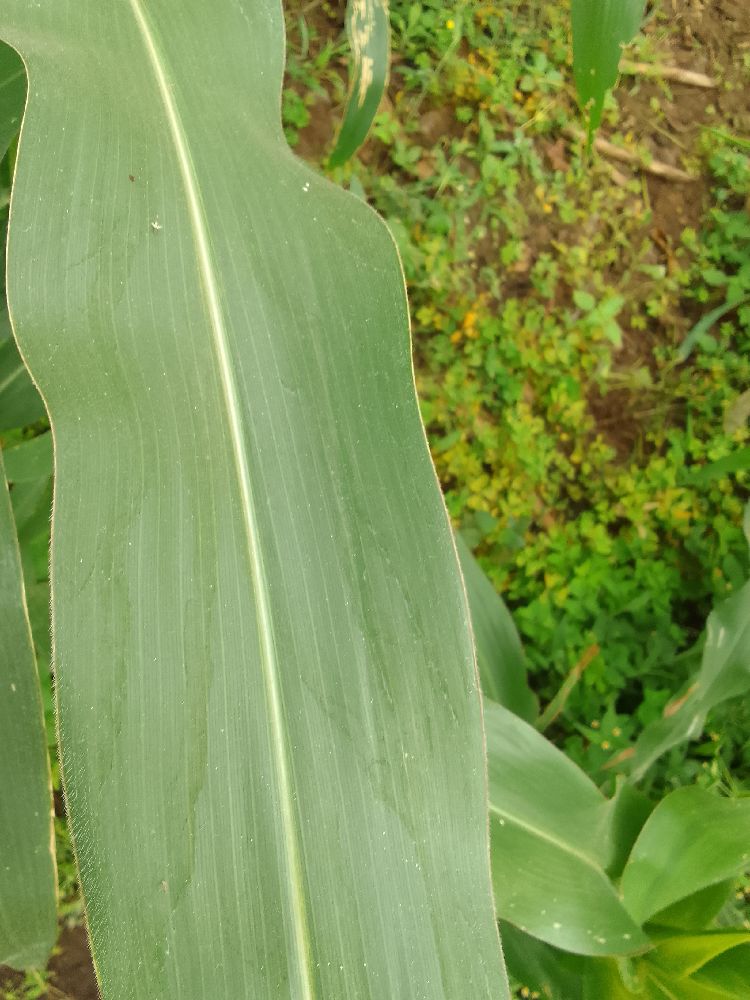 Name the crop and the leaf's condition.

maize, healthy
